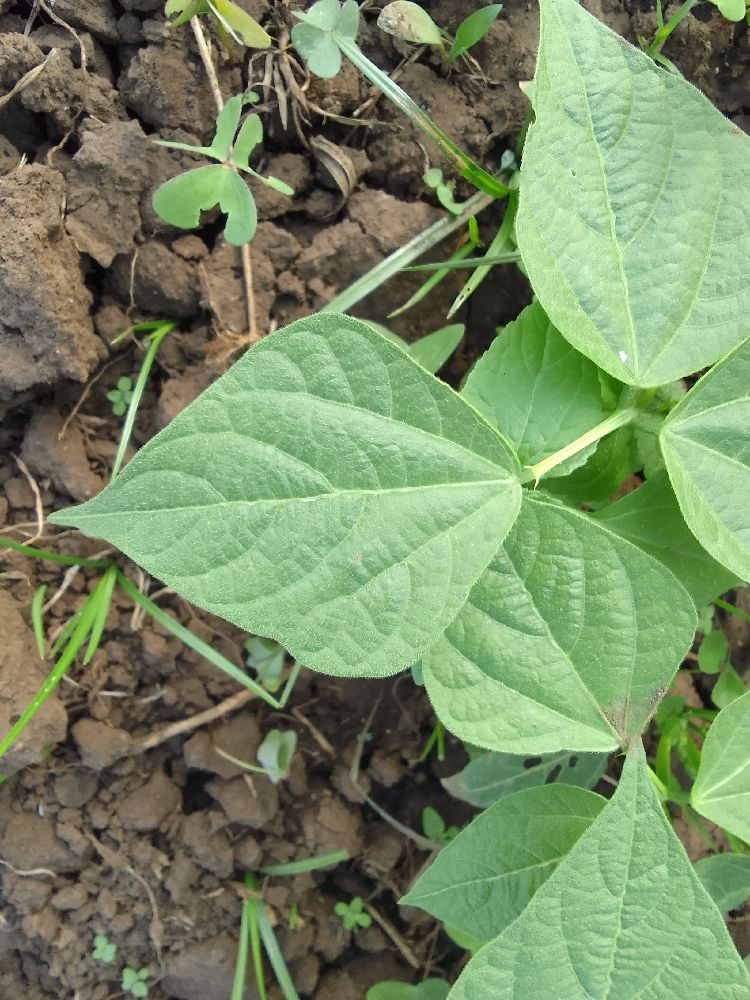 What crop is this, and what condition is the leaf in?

common bean, healthy
